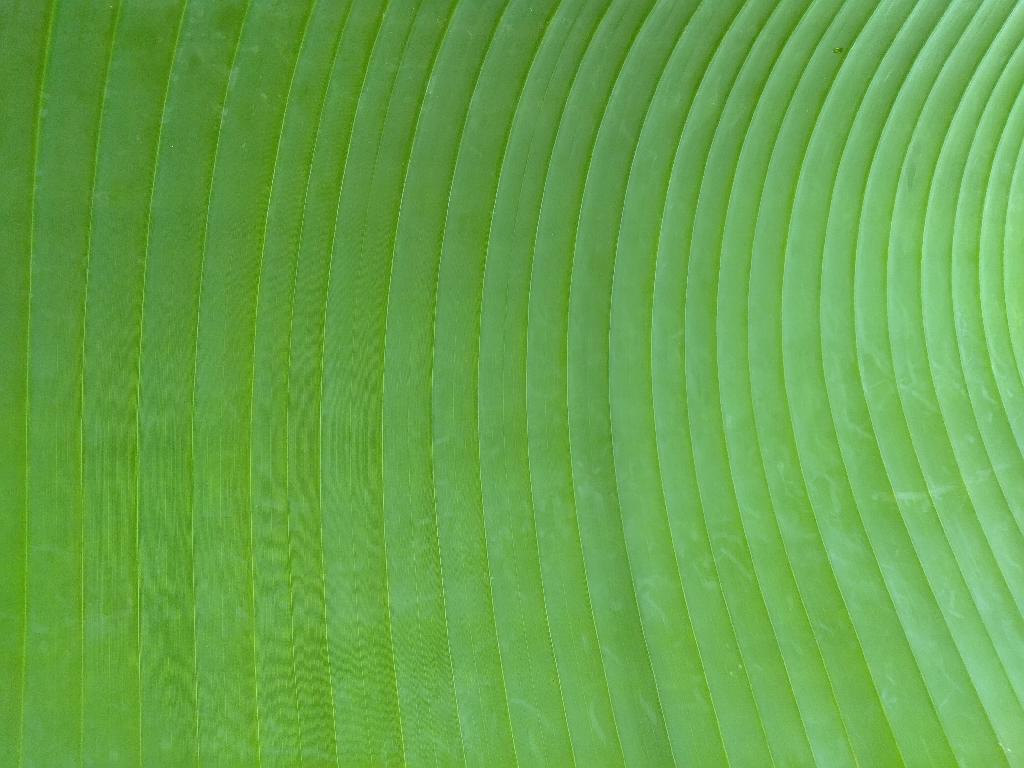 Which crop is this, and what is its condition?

banana, healthy
